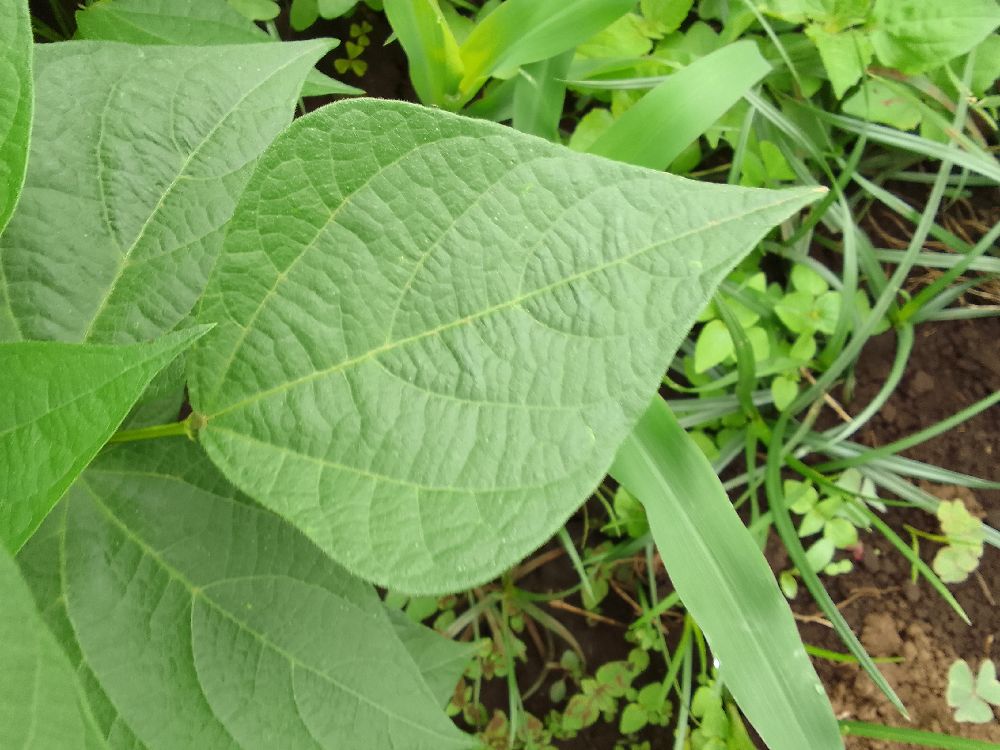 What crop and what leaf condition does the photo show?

common bean, healthy
